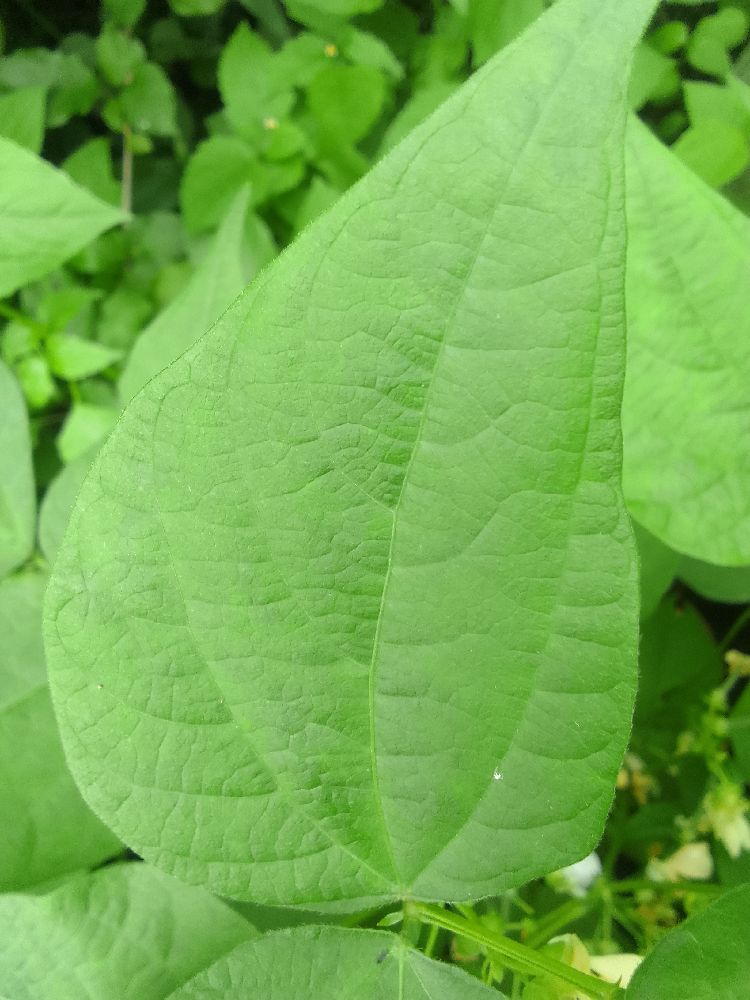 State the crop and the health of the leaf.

common bean, healthy
